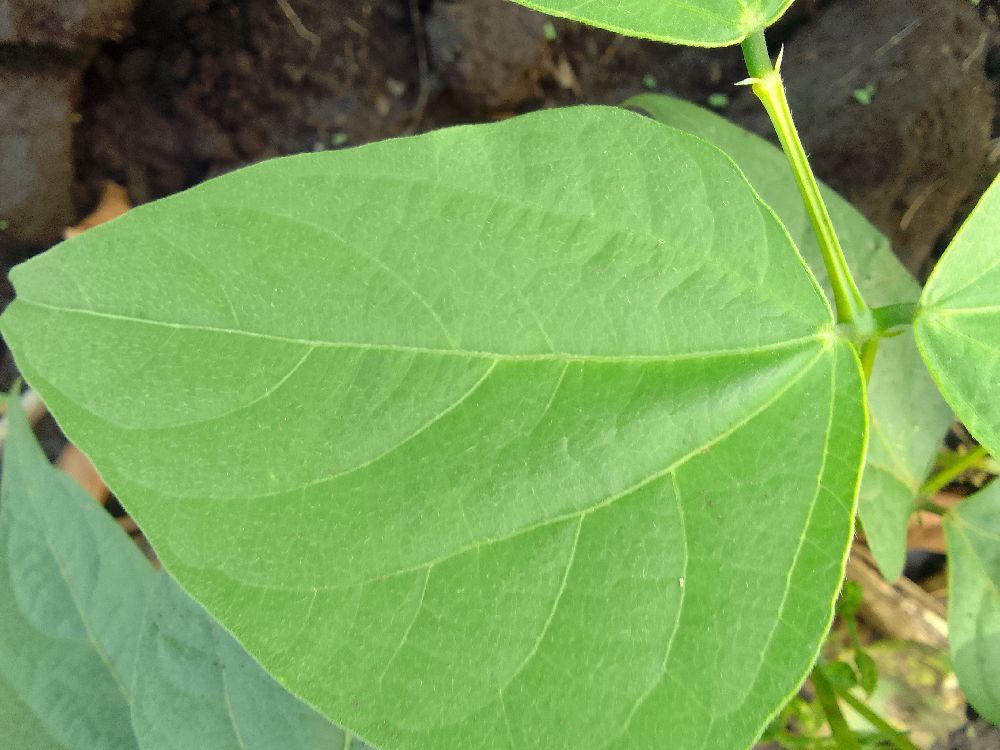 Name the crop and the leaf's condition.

common bean, healthy
